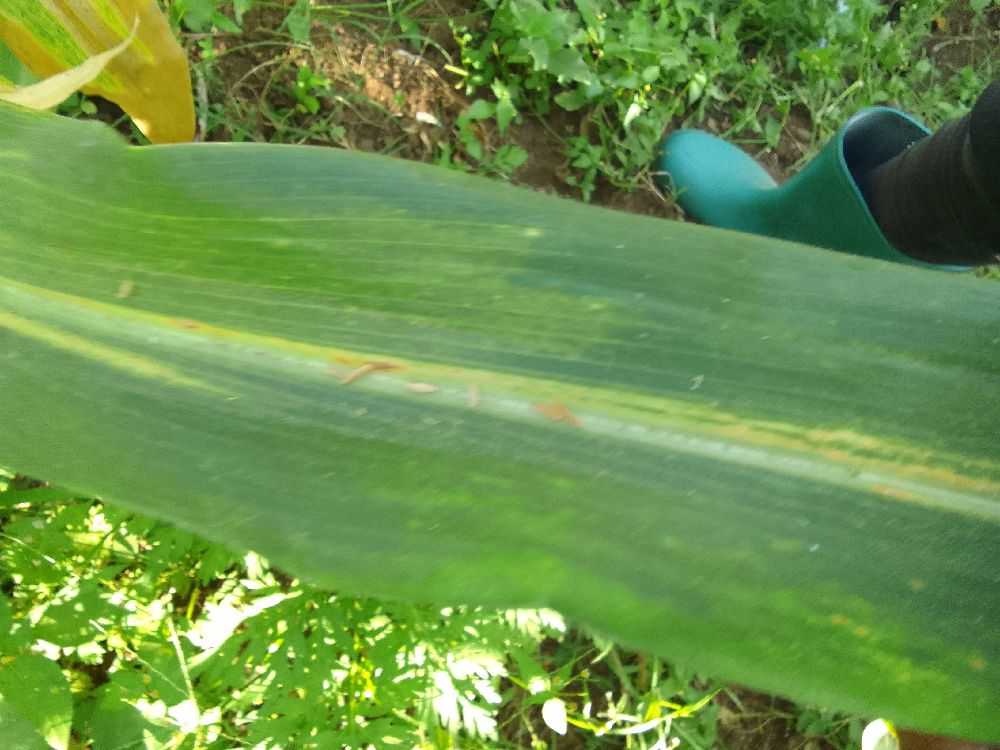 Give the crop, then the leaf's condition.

maize, maize lethal necrosis
